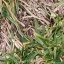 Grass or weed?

grass
